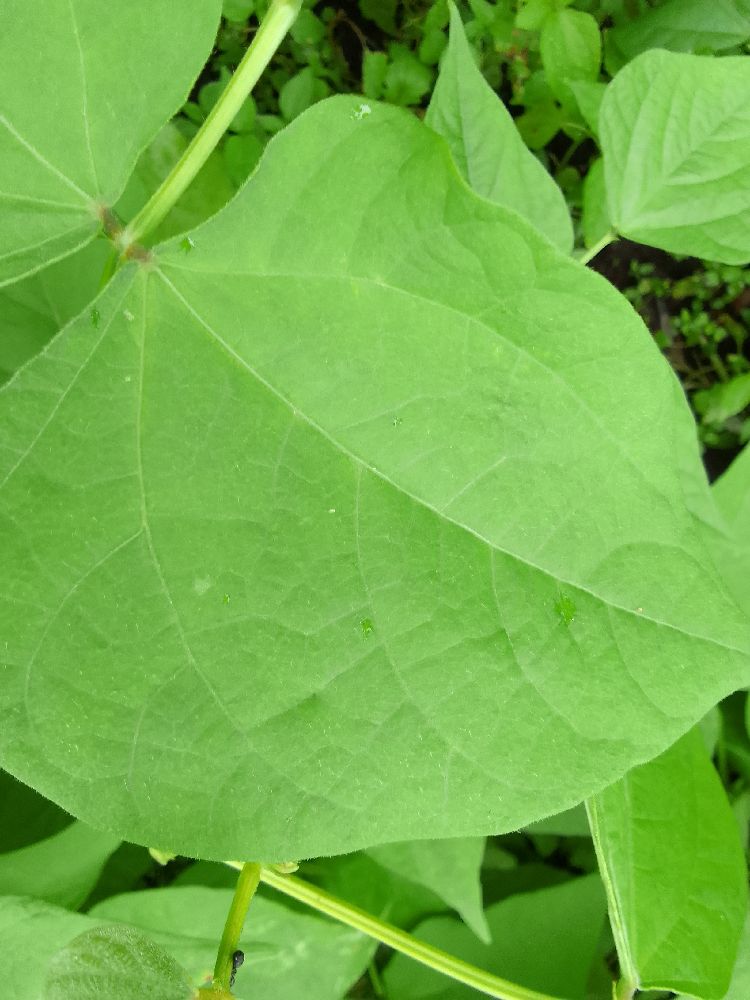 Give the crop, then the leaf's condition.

maize, healthy
